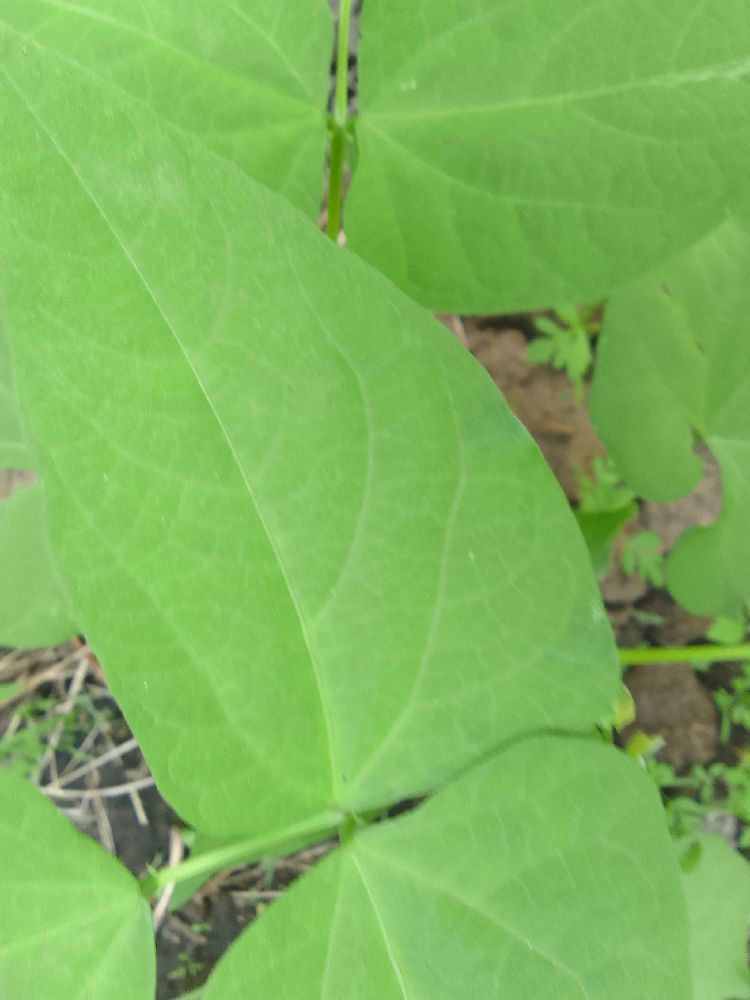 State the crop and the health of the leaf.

common bean, healthy
